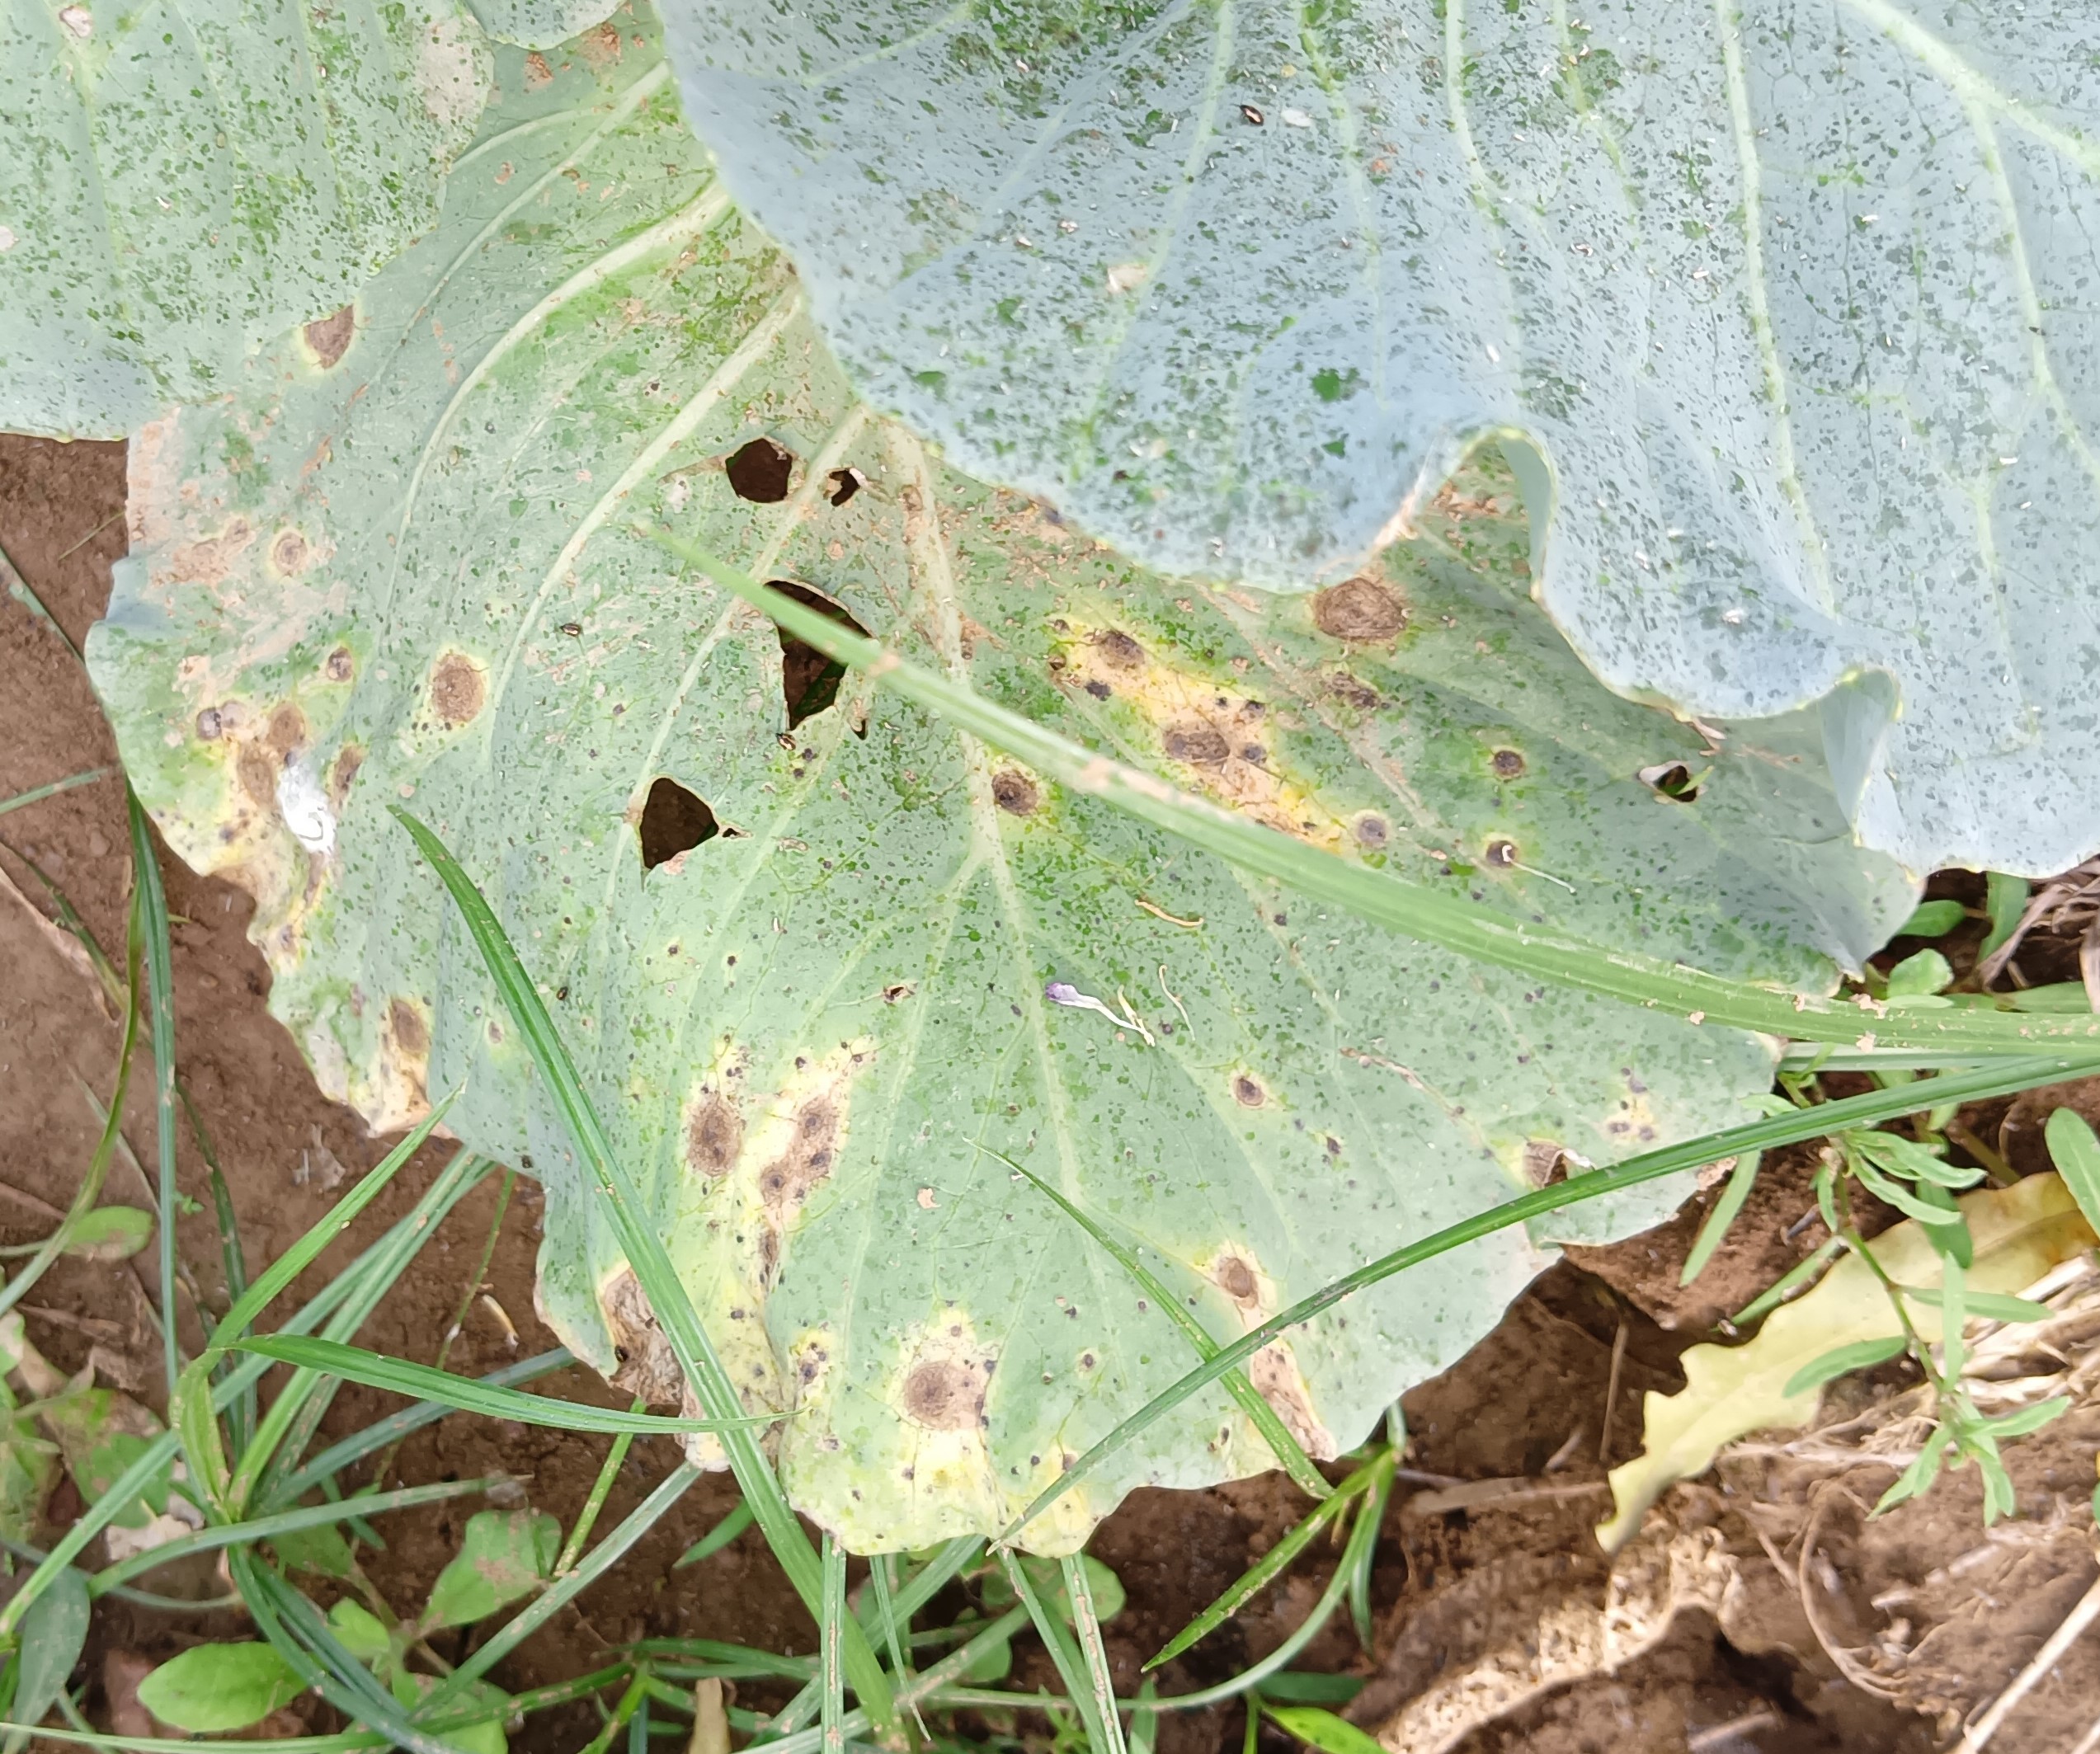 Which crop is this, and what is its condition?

cabbage, alternaria
